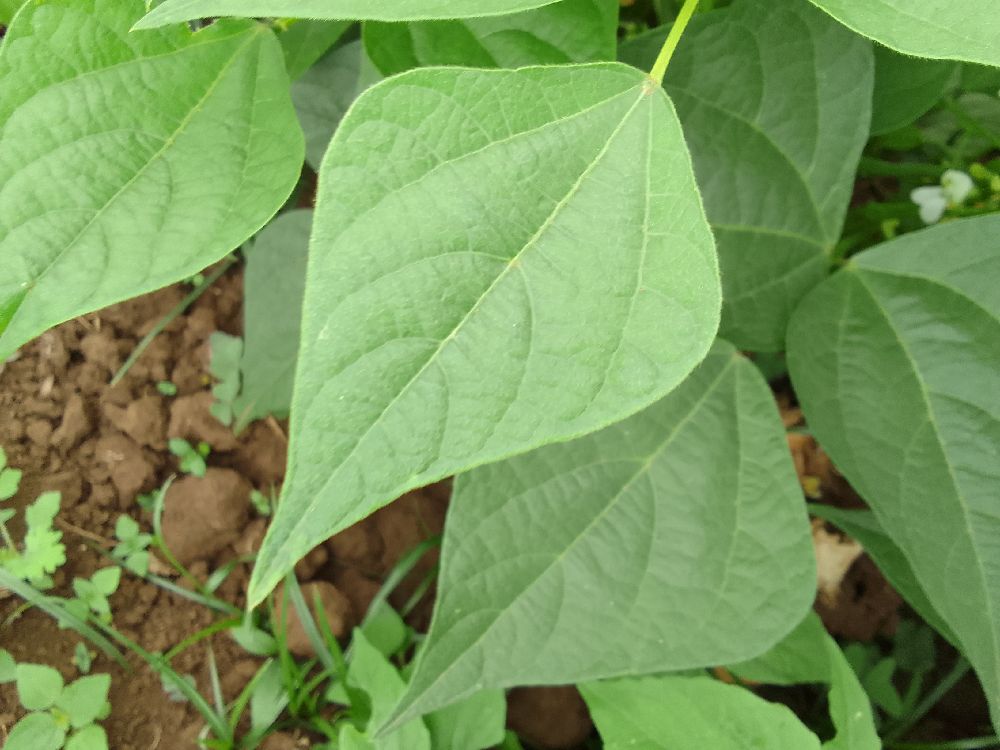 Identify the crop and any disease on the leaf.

common bean, healthy
